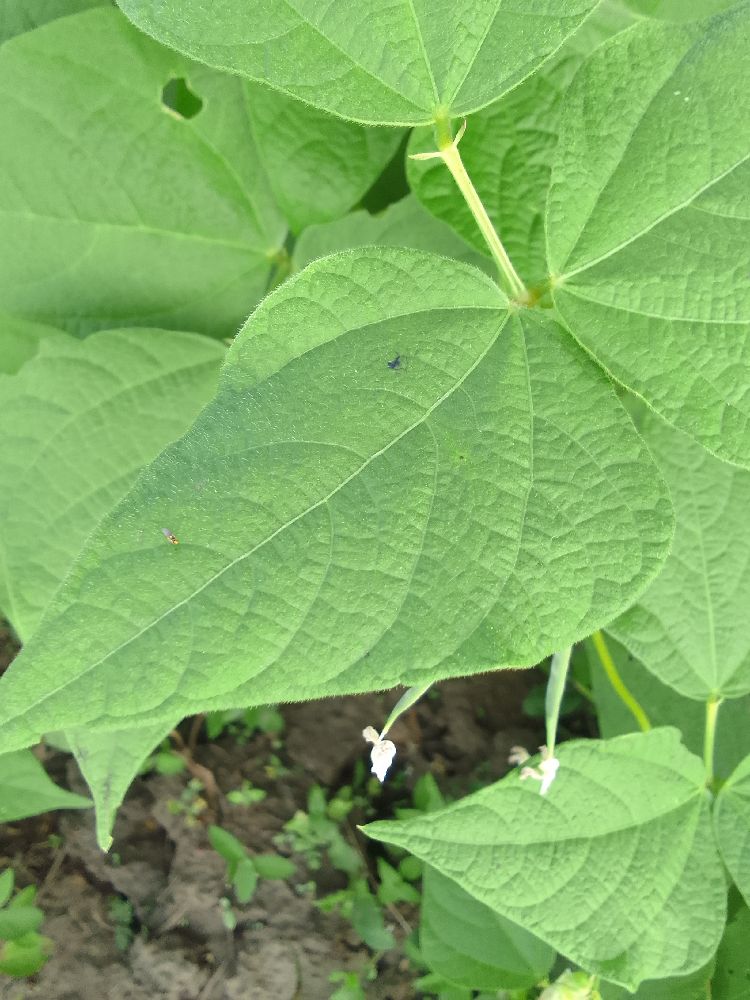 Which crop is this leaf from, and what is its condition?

common bean, healthy
